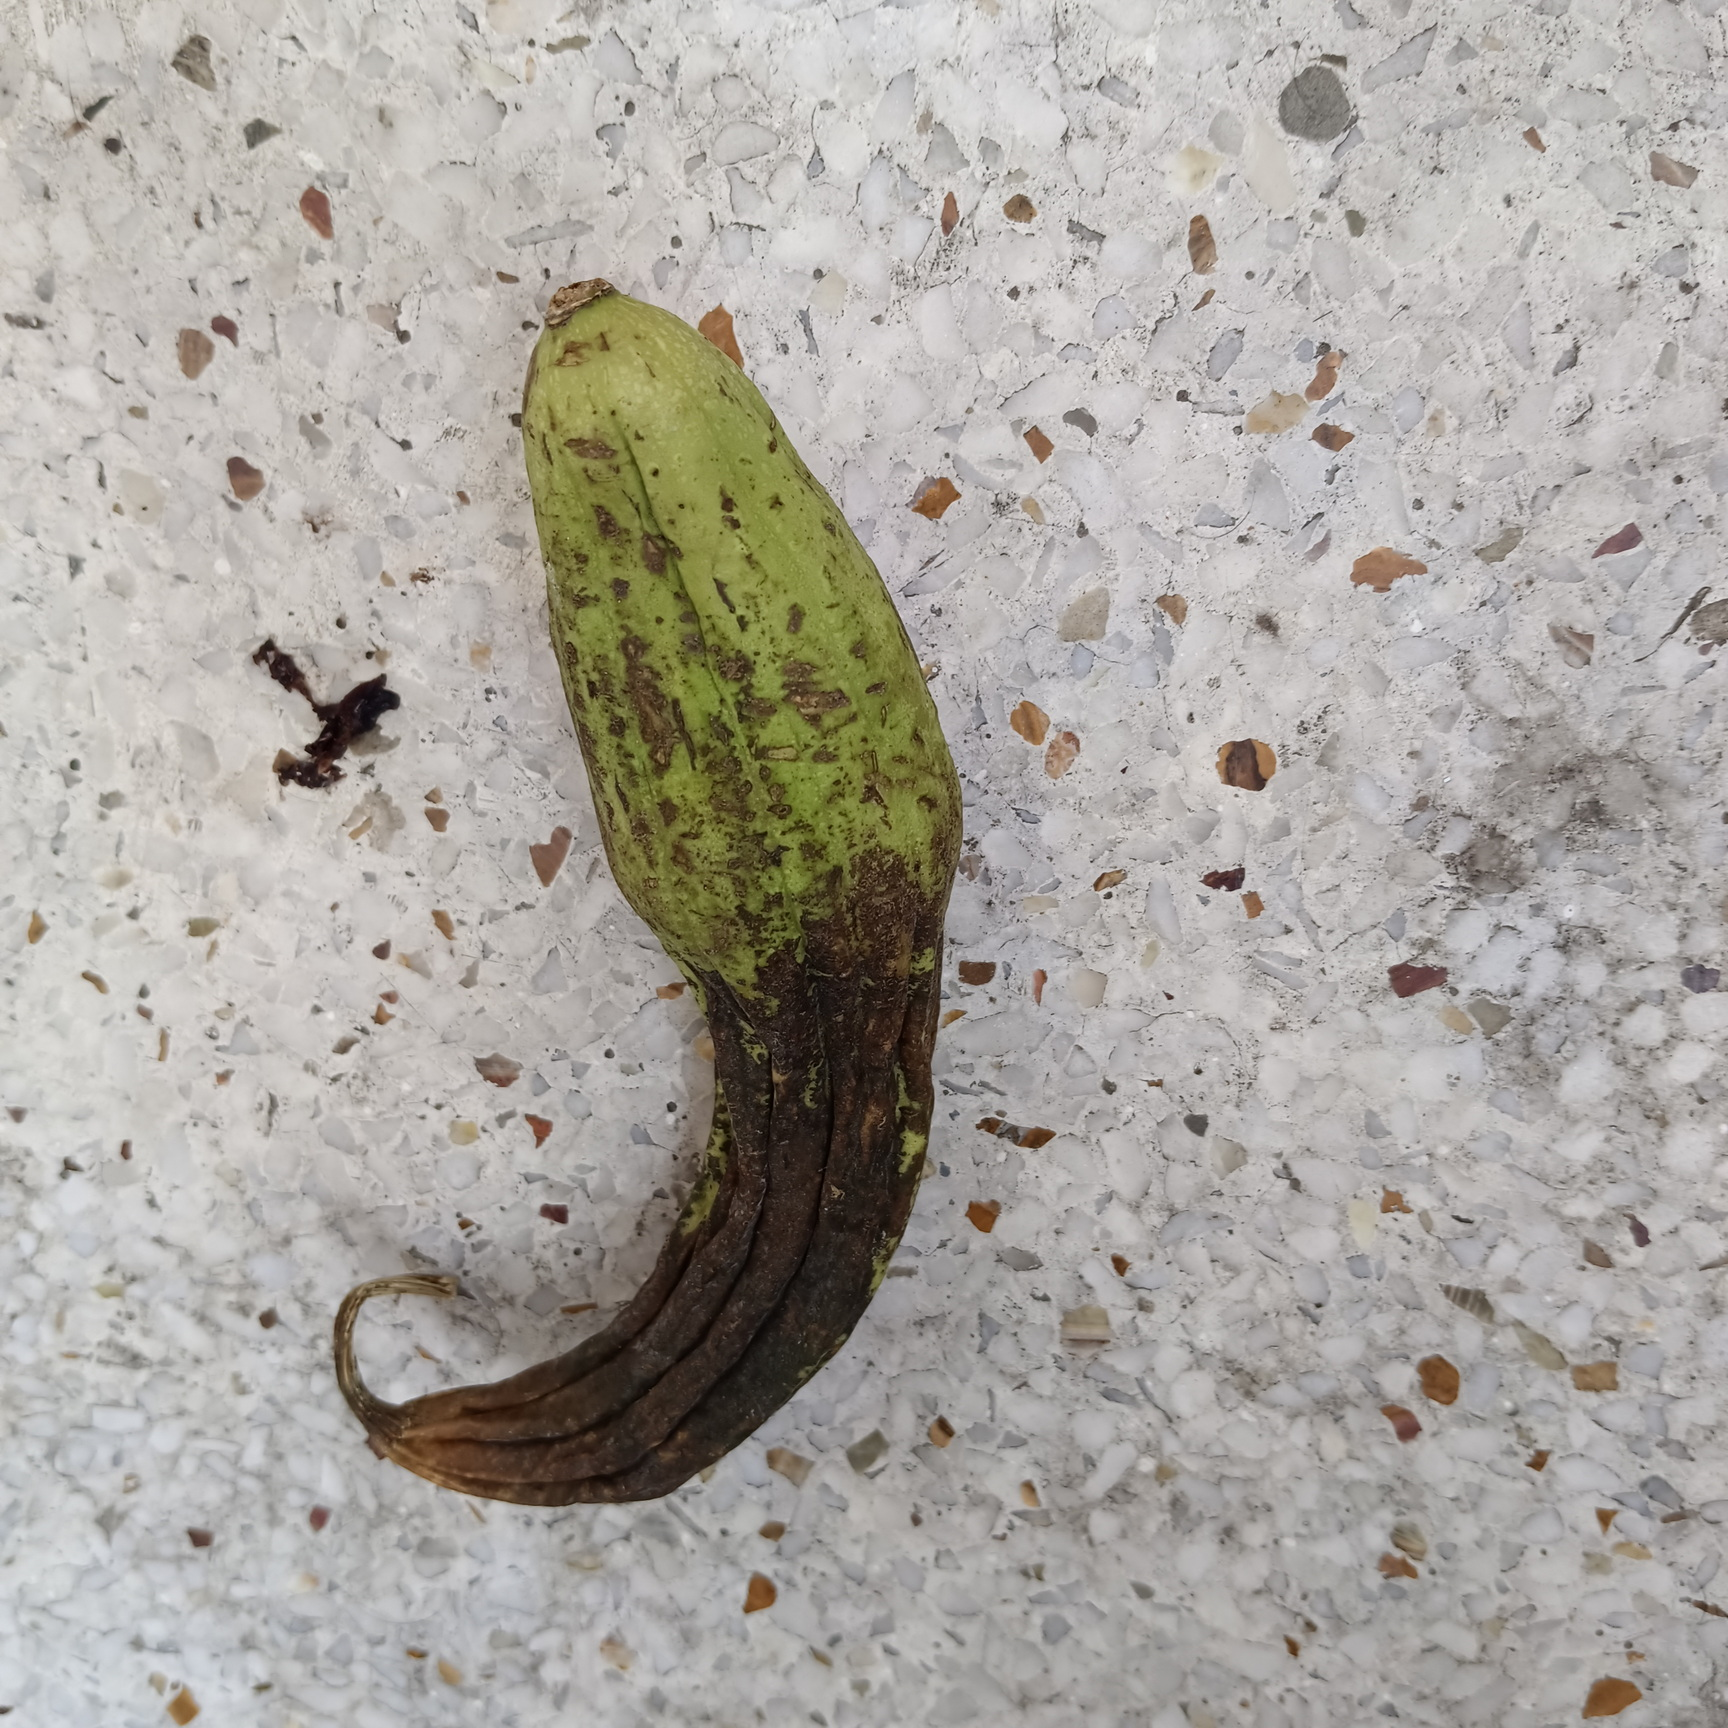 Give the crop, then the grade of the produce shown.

luffa, faulty
